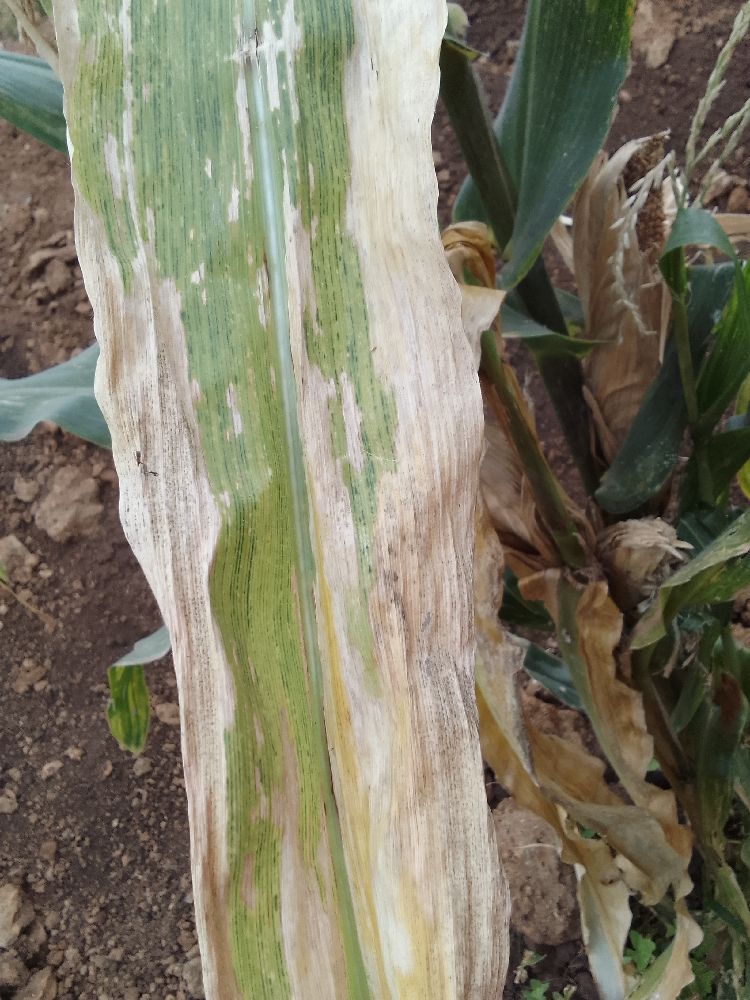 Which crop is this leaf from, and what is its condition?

maize, maize lethal necrosis
